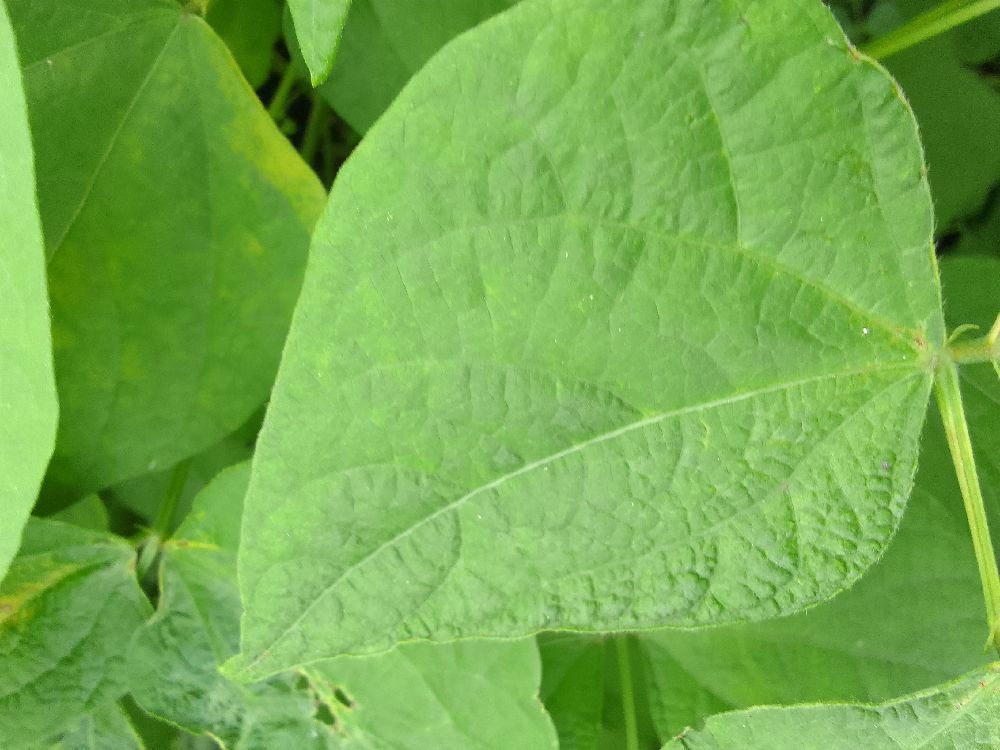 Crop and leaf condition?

common bean, healthy
